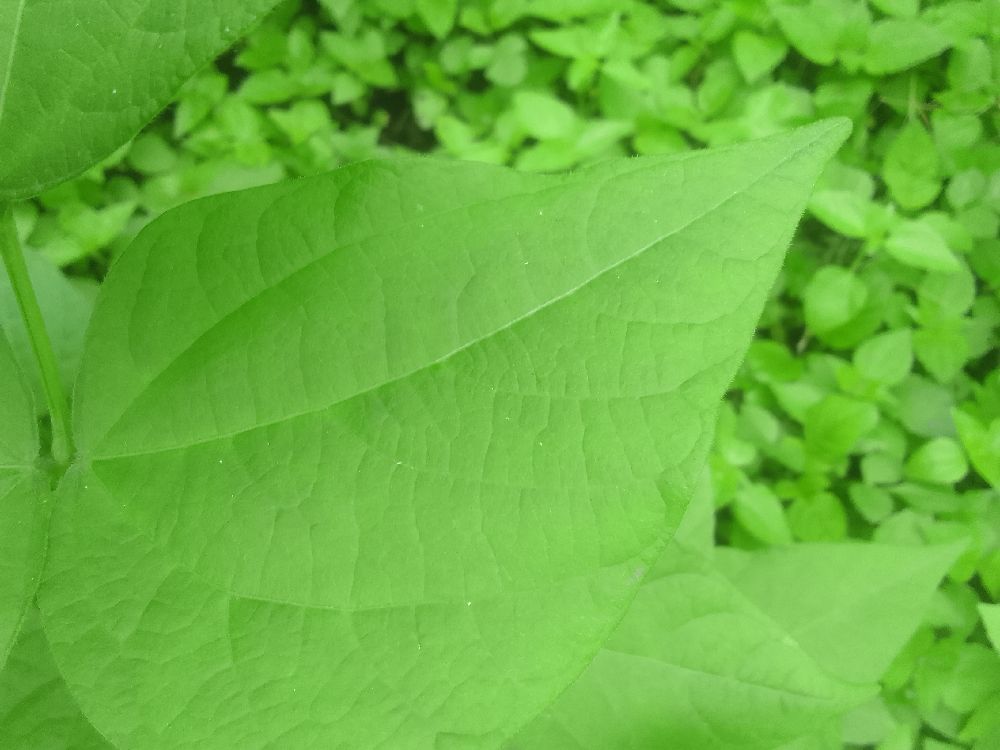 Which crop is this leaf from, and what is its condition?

common bean, healthy
